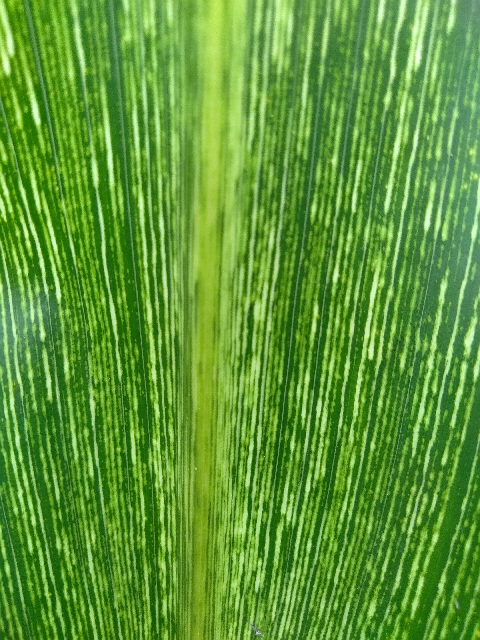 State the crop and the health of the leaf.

maize, maize streak virus
